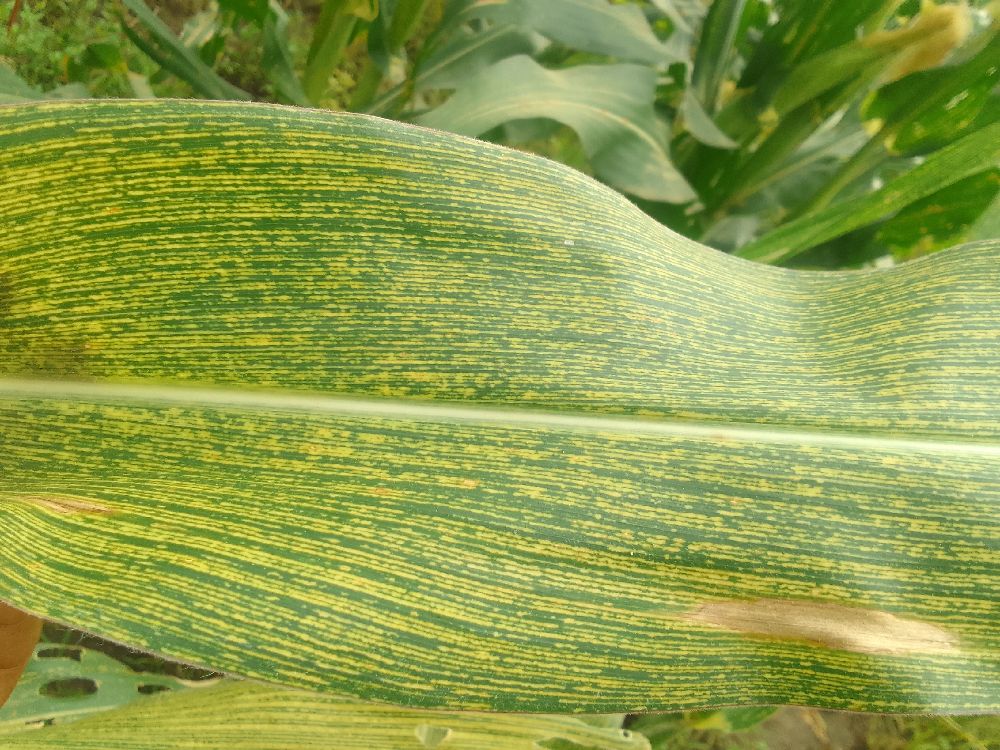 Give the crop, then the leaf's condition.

maize, maize streak virus
